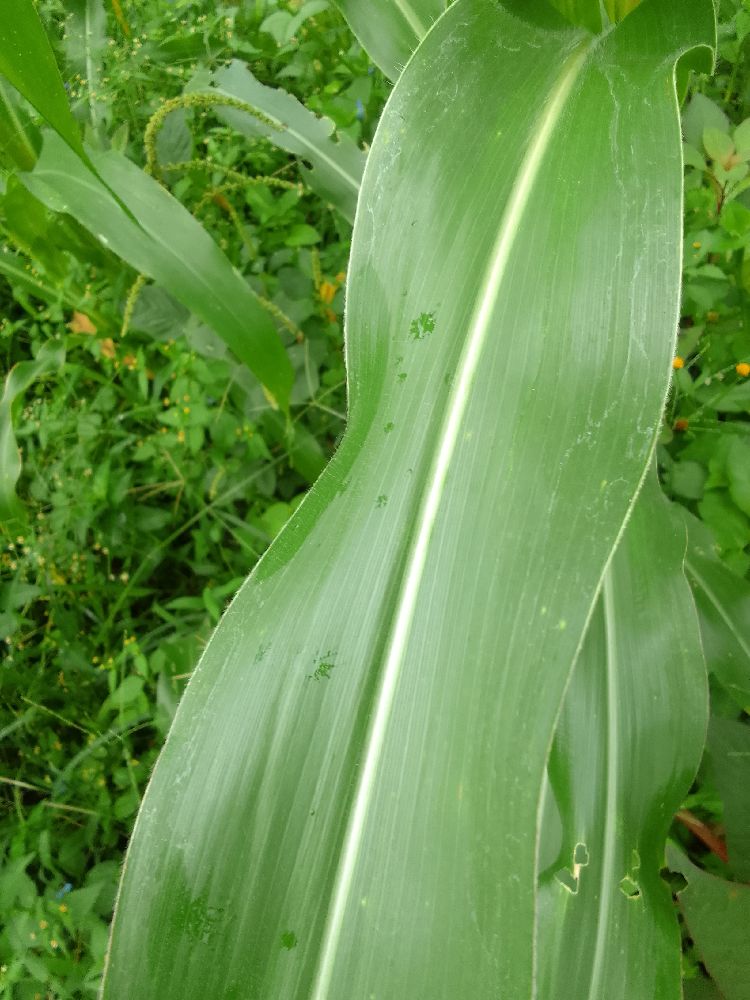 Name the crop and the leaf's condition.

maize, healthy
